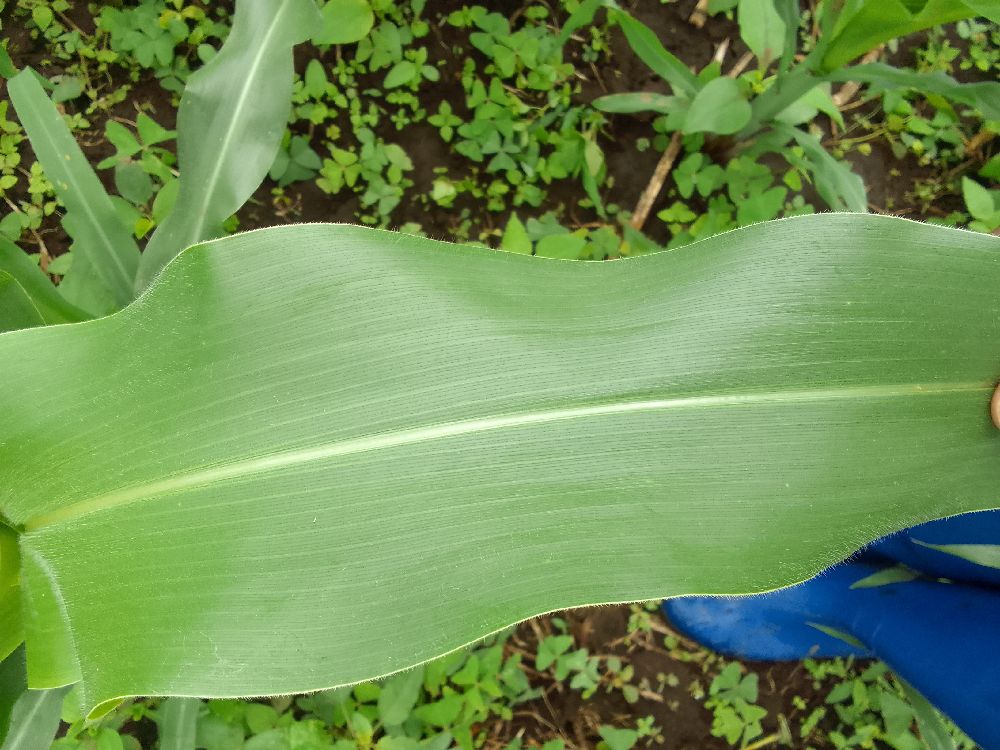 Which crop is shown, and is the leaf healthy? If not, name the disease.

maize, healthy
